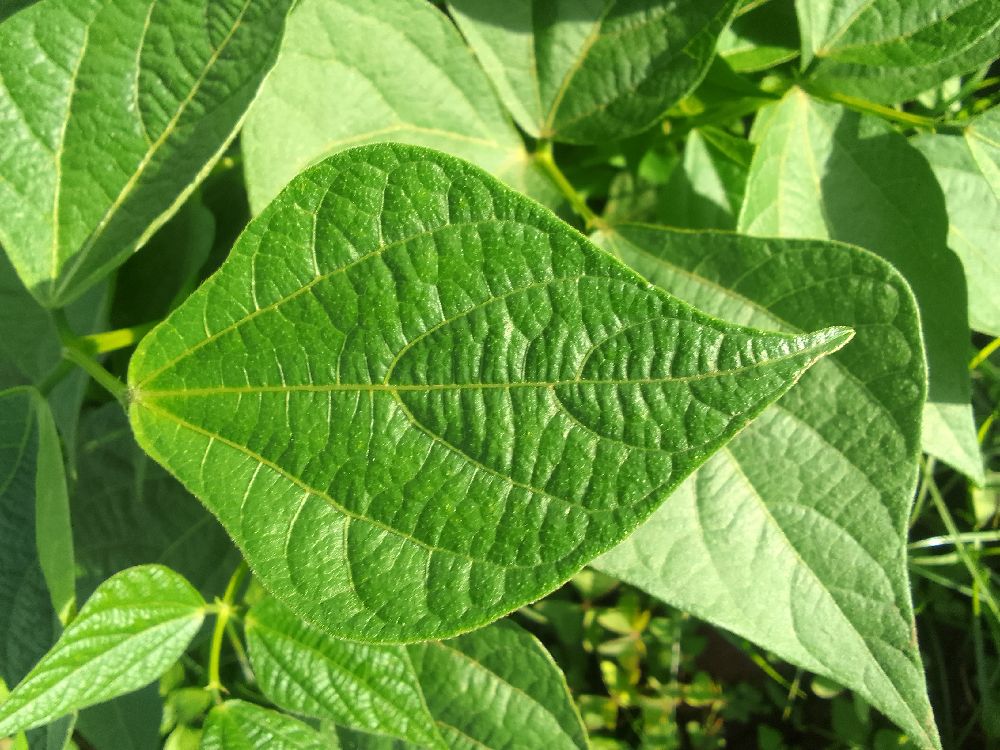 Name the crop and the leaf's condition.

common bean, healthy
